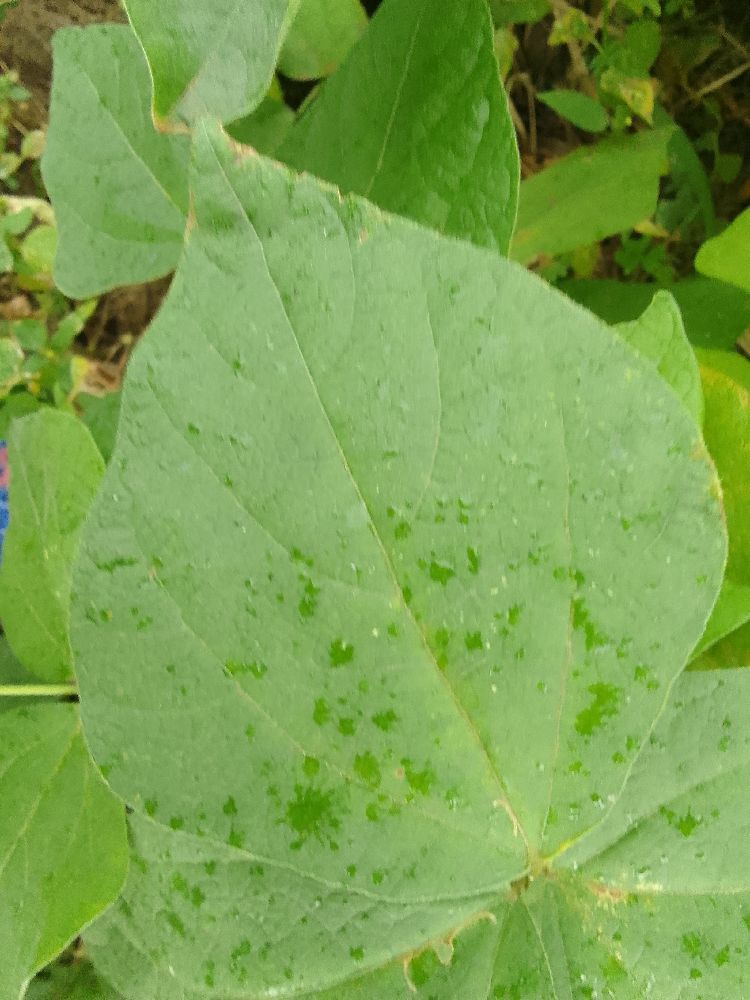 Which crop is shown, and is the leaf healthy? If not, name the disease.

common bean, healthy
